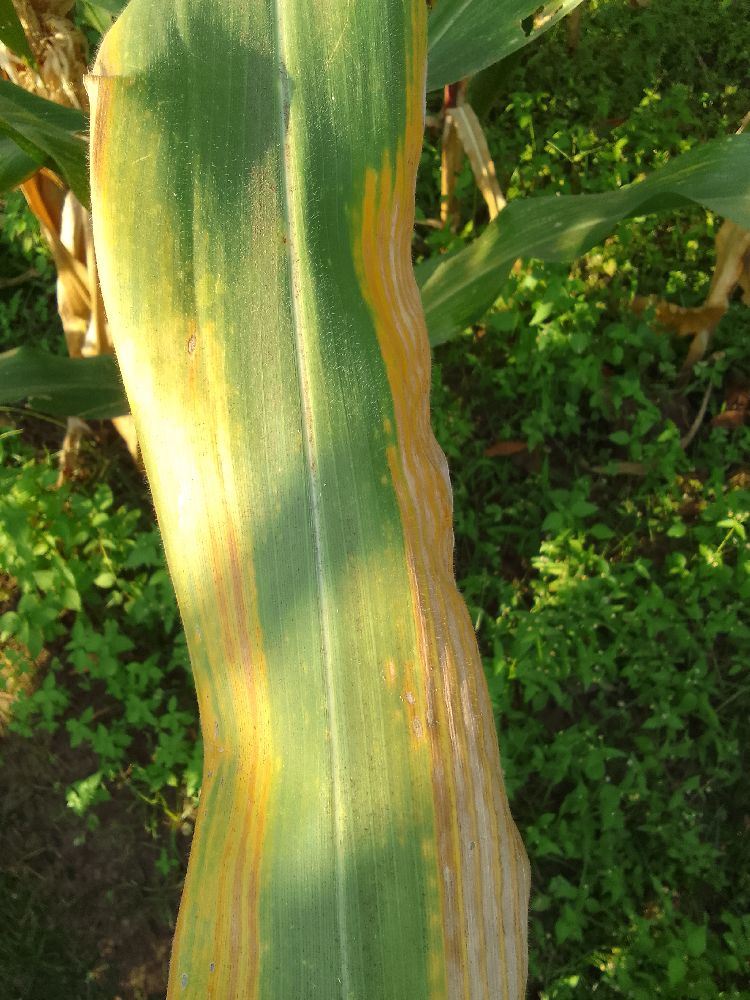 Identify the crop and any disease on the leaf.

maize, maize lethal necrosis
